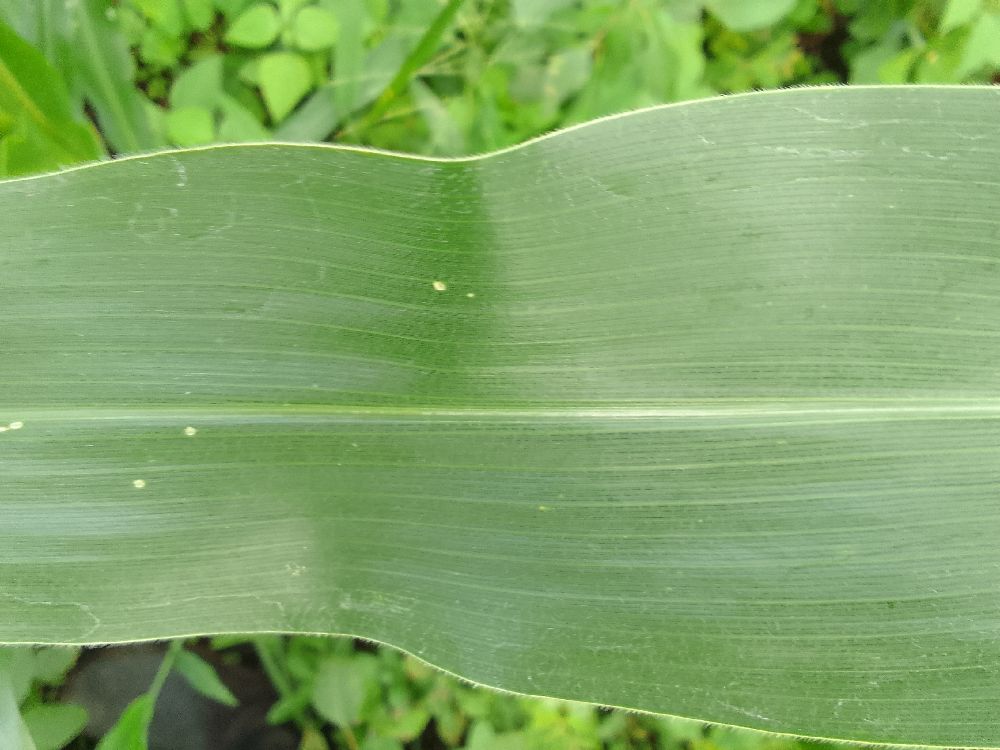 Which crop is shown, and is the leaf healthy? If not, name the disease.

maize, healthy
